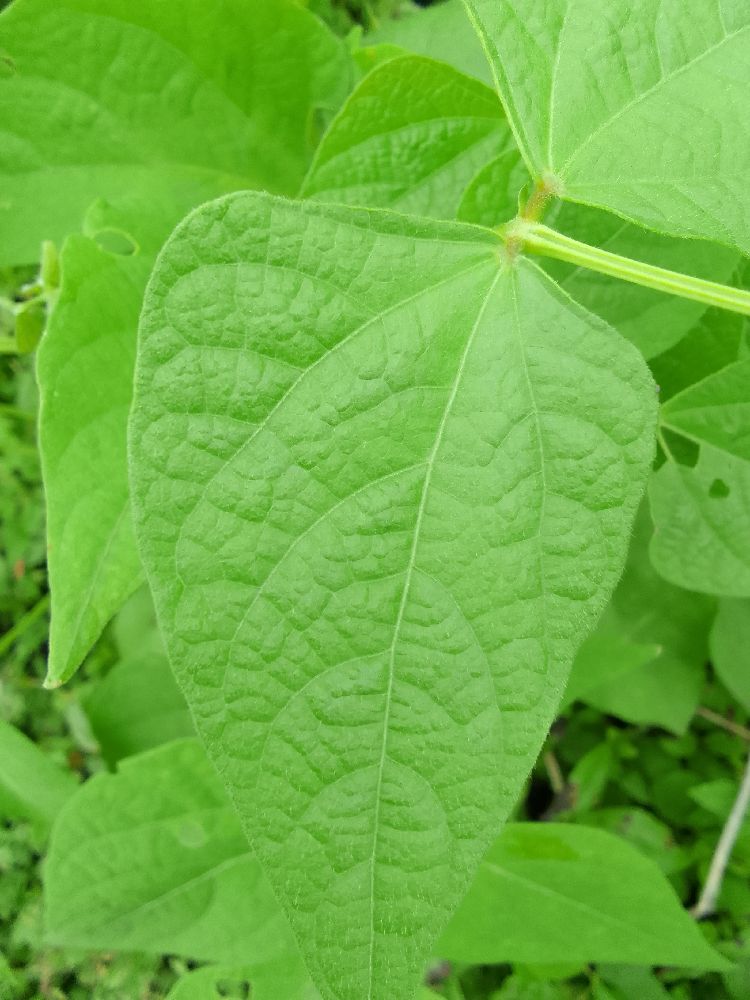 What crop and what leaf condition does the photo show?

common bean, healthy
